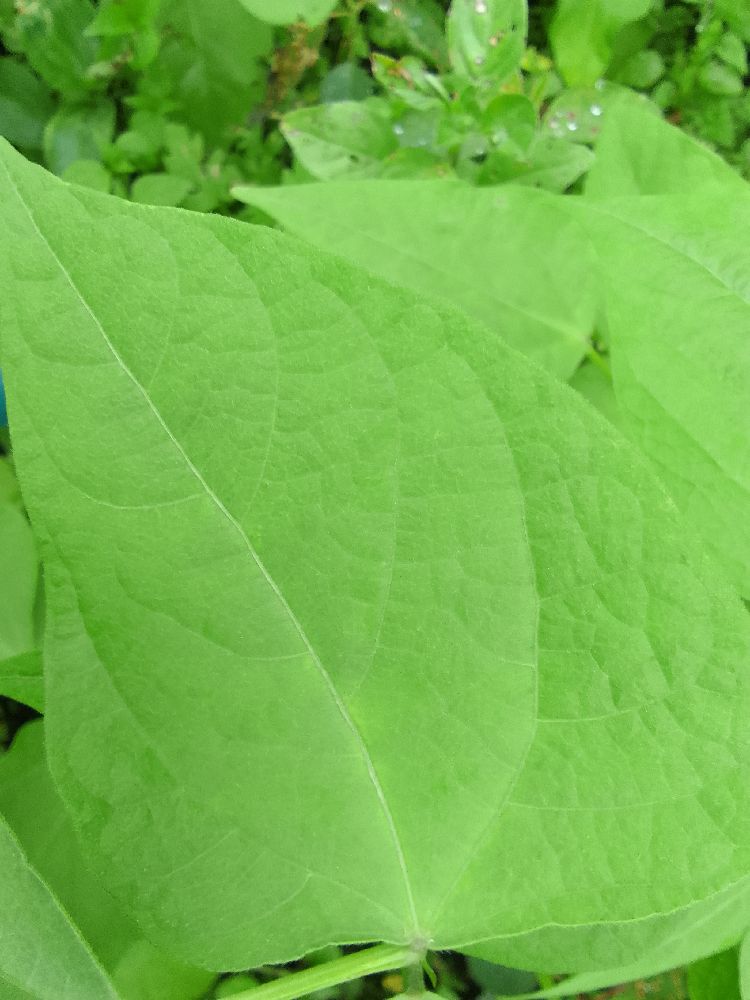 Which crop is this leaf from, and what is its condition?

common bean, healthy
